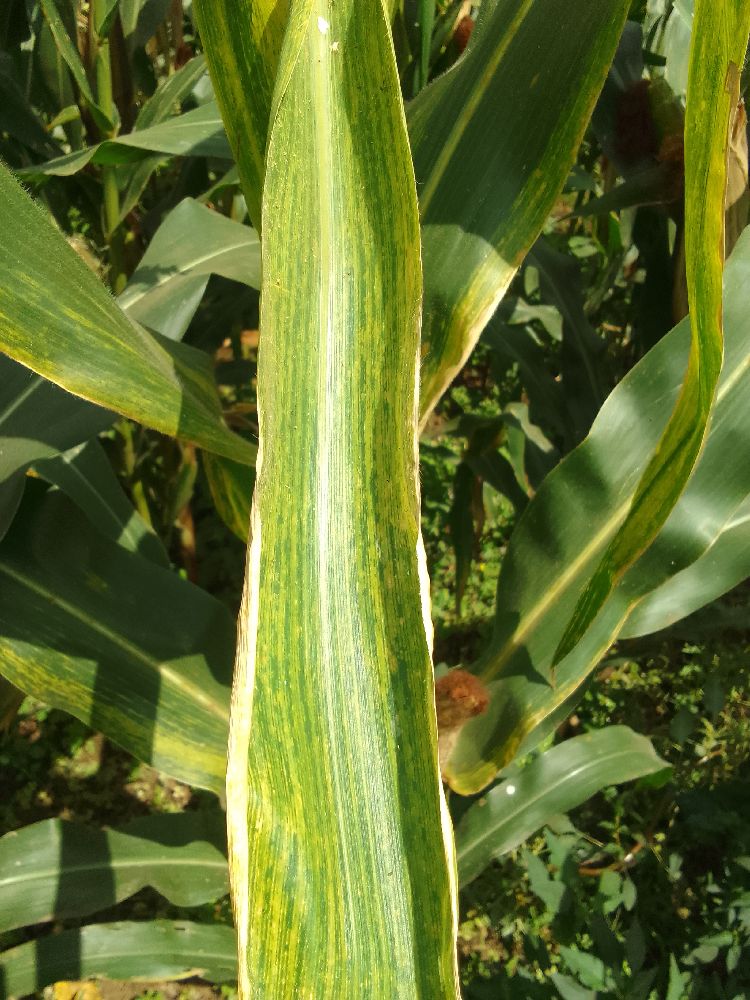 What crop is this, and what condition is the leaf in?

maize, maize lethal necrosis
